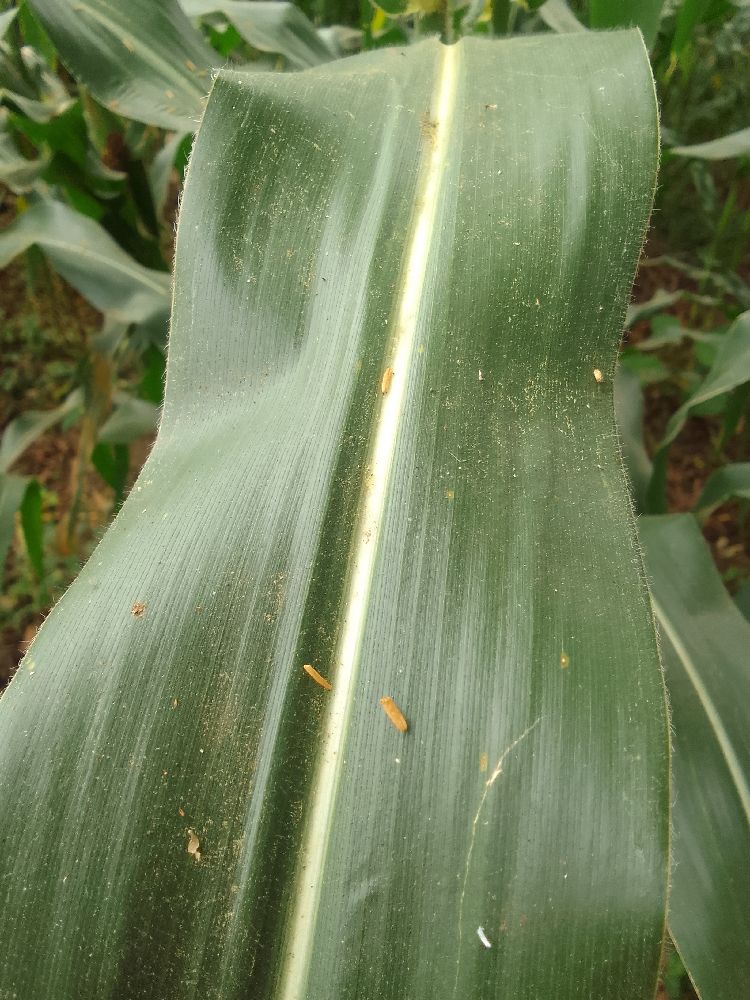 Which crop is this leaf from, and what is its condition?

maize, healthy
